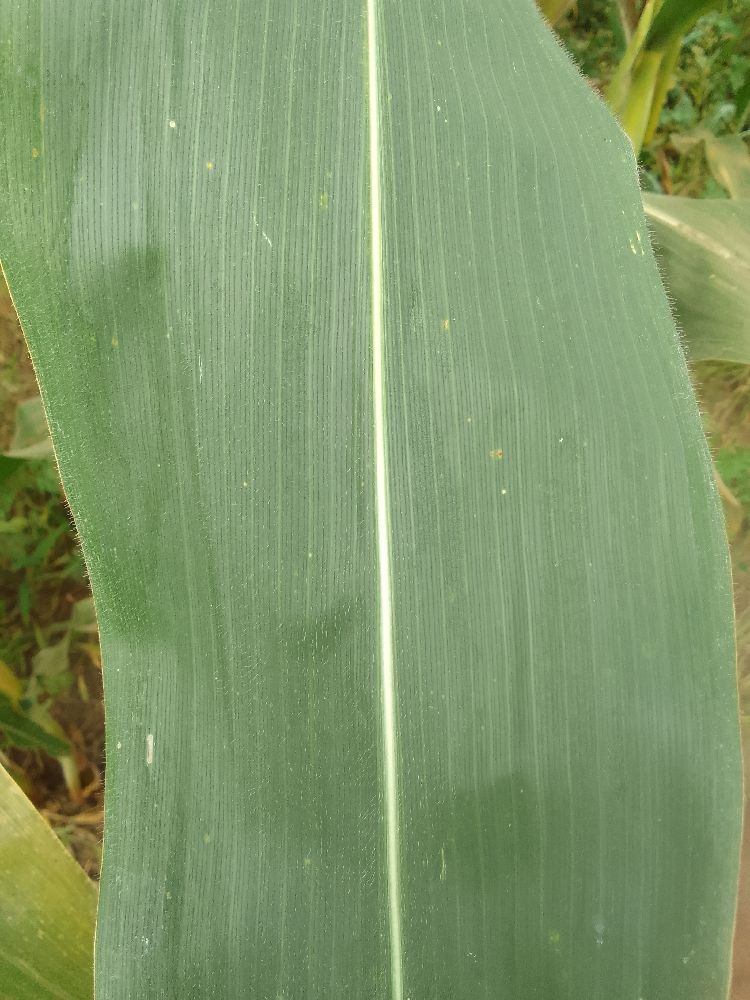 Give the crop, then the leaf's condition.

maize, healthy
